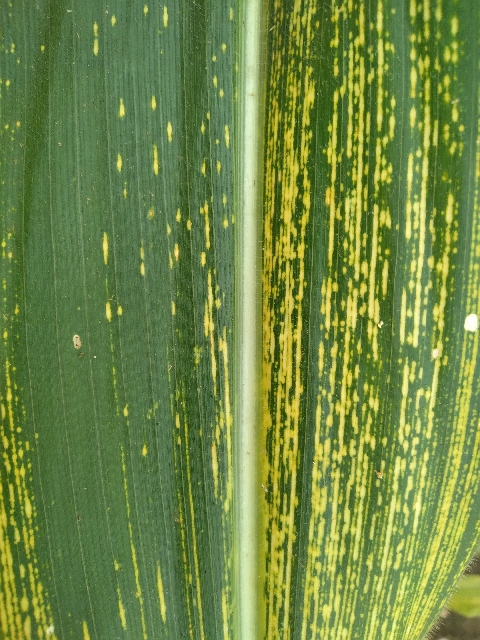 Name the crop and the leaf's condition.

maize, maize streak virus
